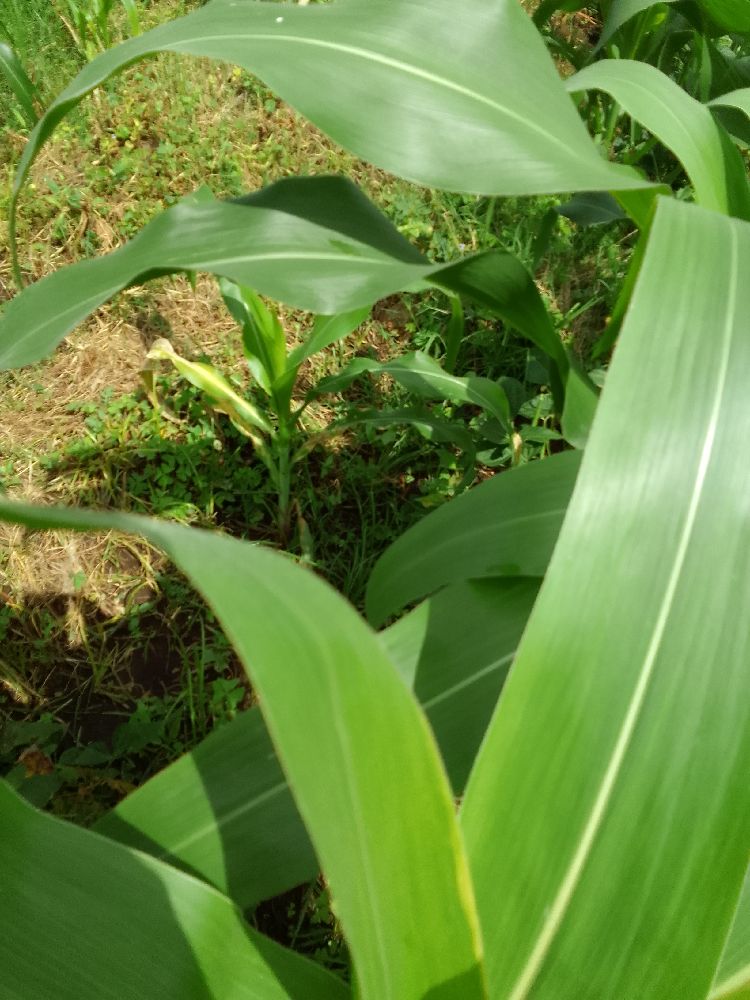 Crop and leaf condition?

maize, healthy
